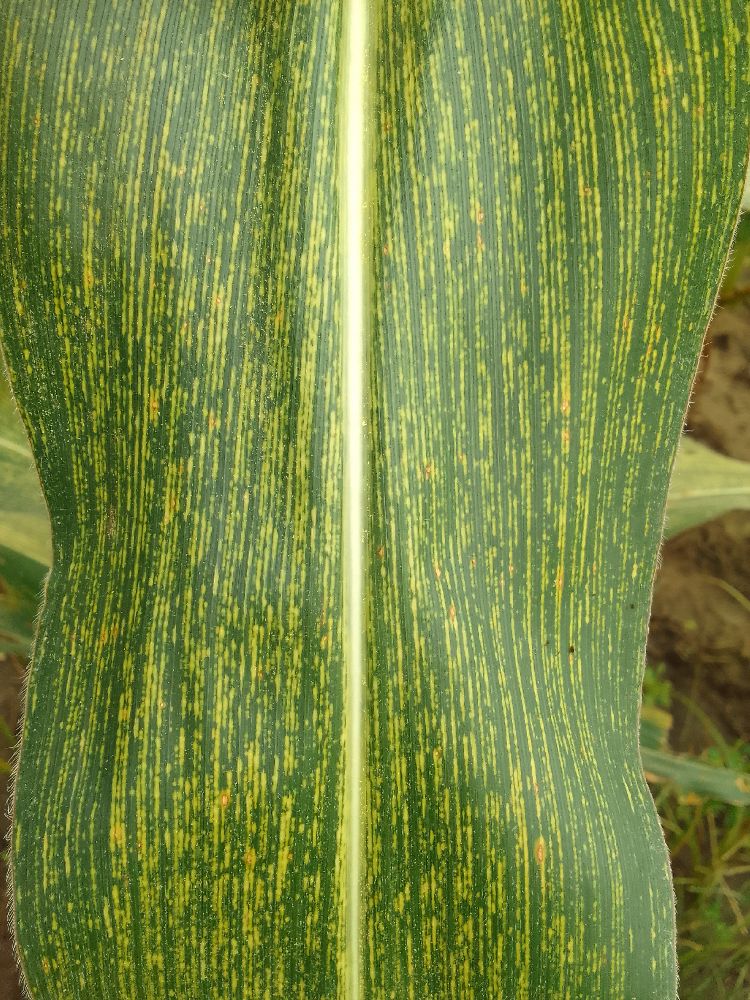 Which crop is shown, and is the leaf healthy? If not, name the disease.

maize, maize streak virus
